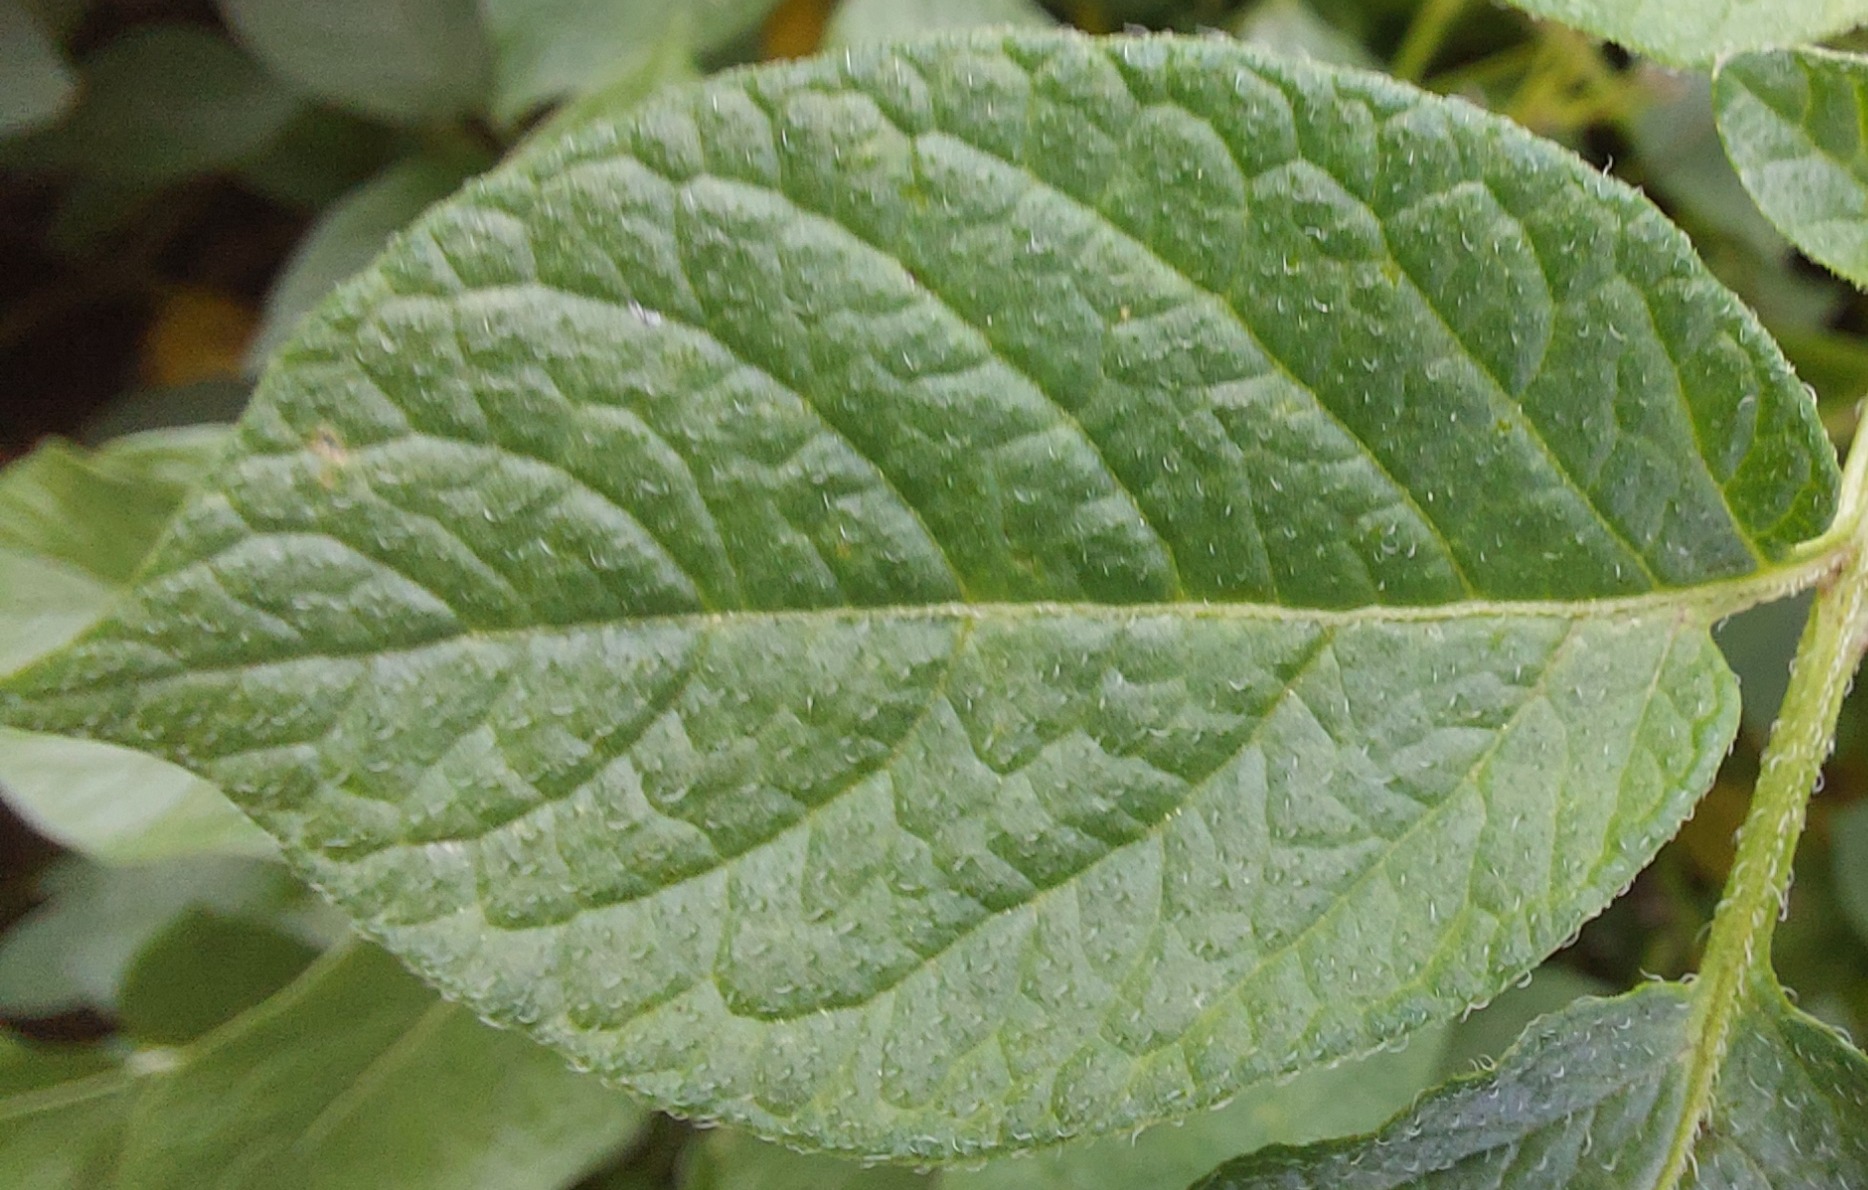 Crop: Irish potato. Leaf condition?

healthy
